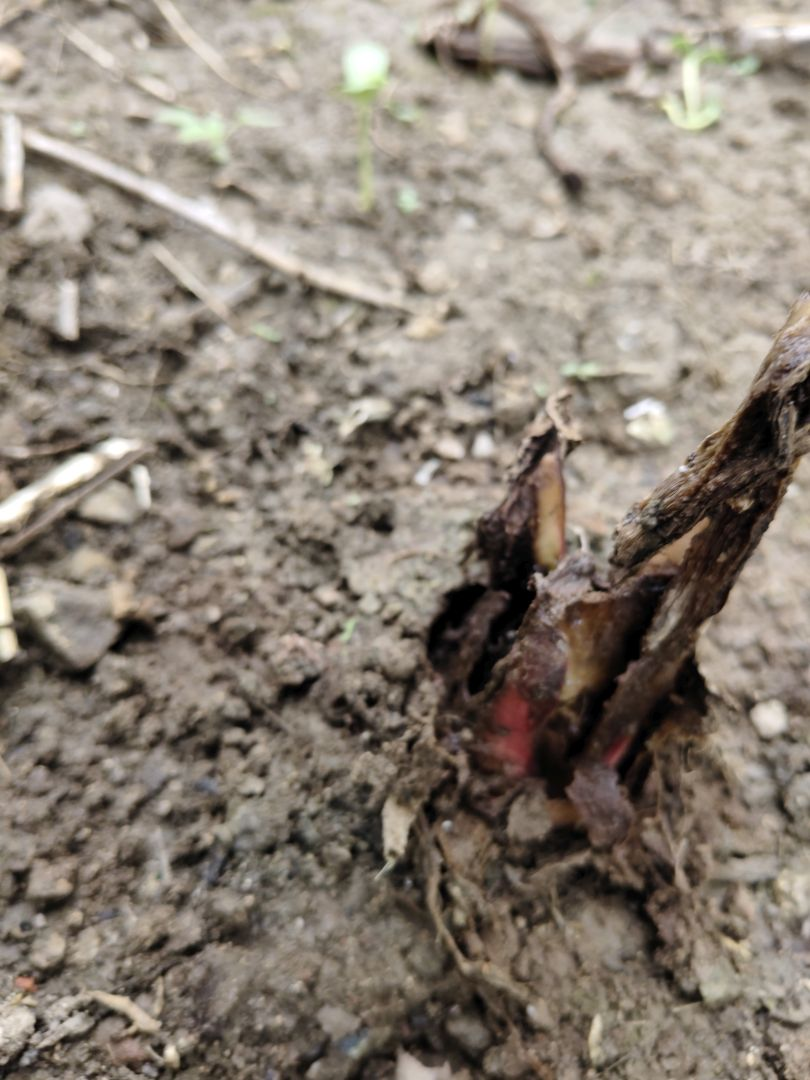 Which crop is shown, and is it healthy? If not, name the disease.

taro, root rot
